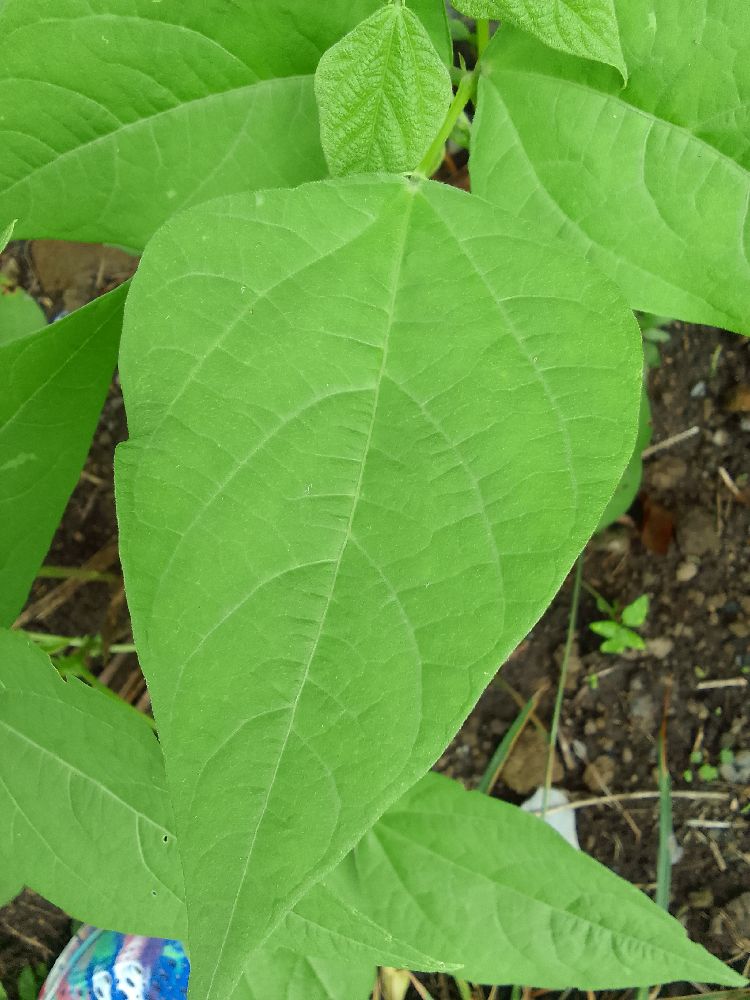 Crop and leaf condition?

common bean, healthy
